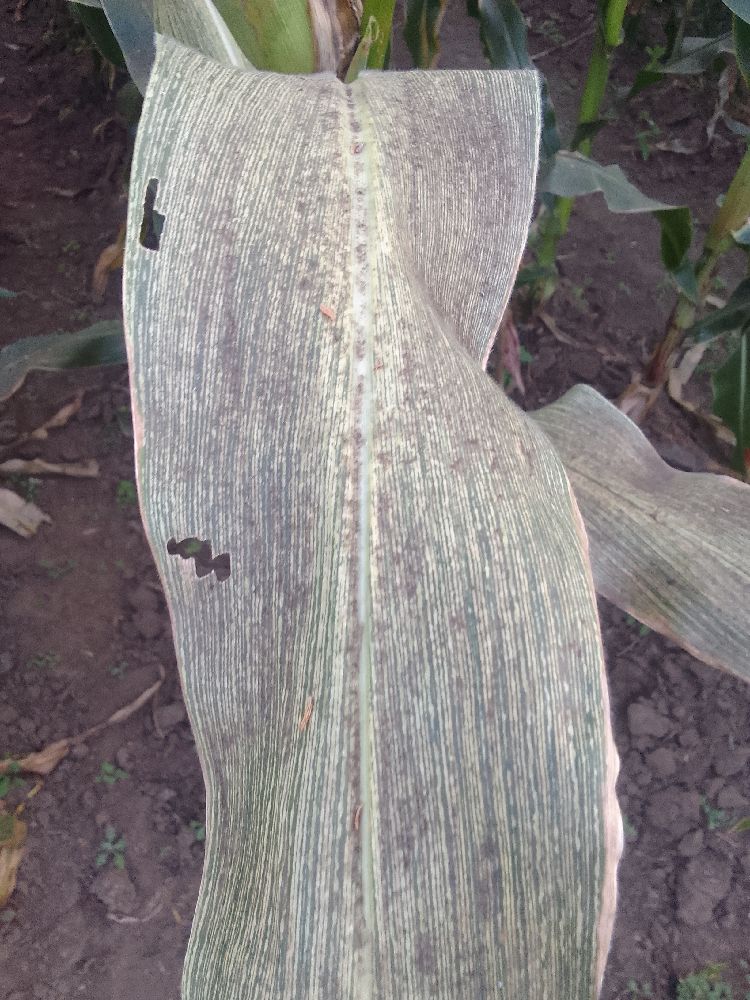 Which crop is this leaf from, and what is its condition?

maize, maize streak virus
